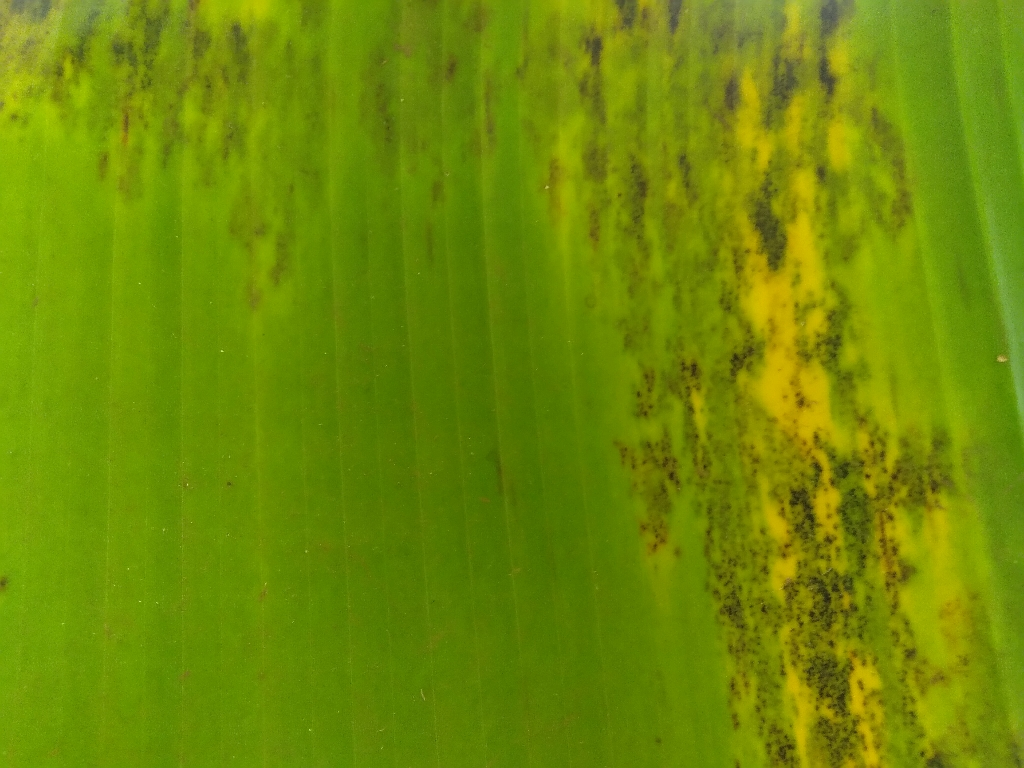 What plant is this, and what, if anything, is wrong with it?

banana, black sigatoka
